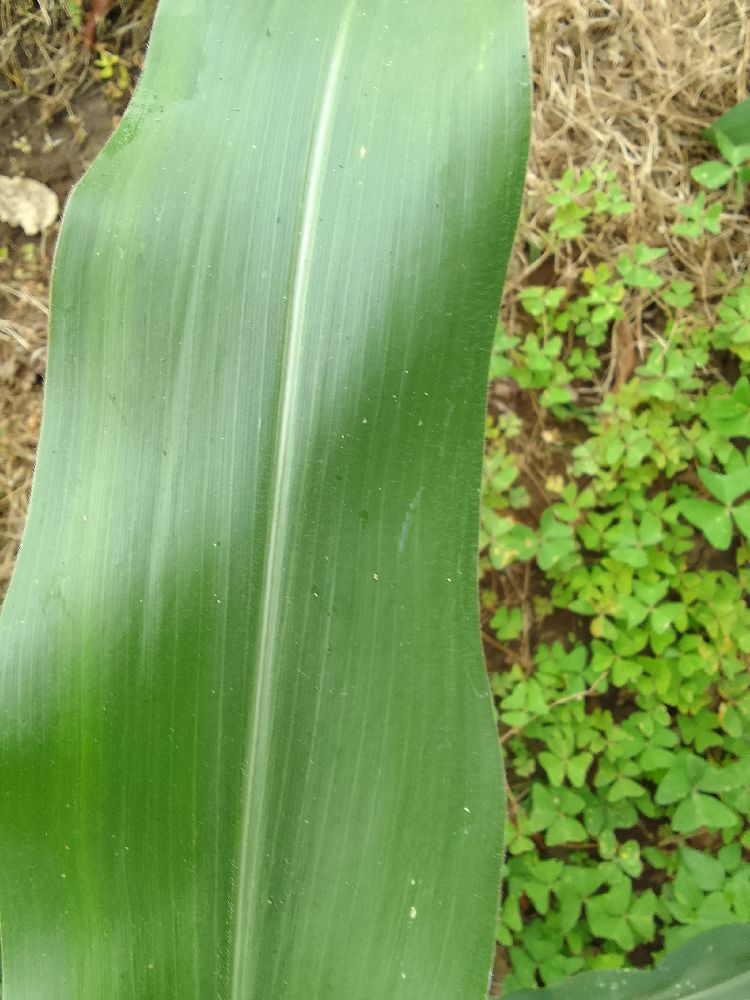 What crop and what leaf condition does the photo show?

maize, healthy
